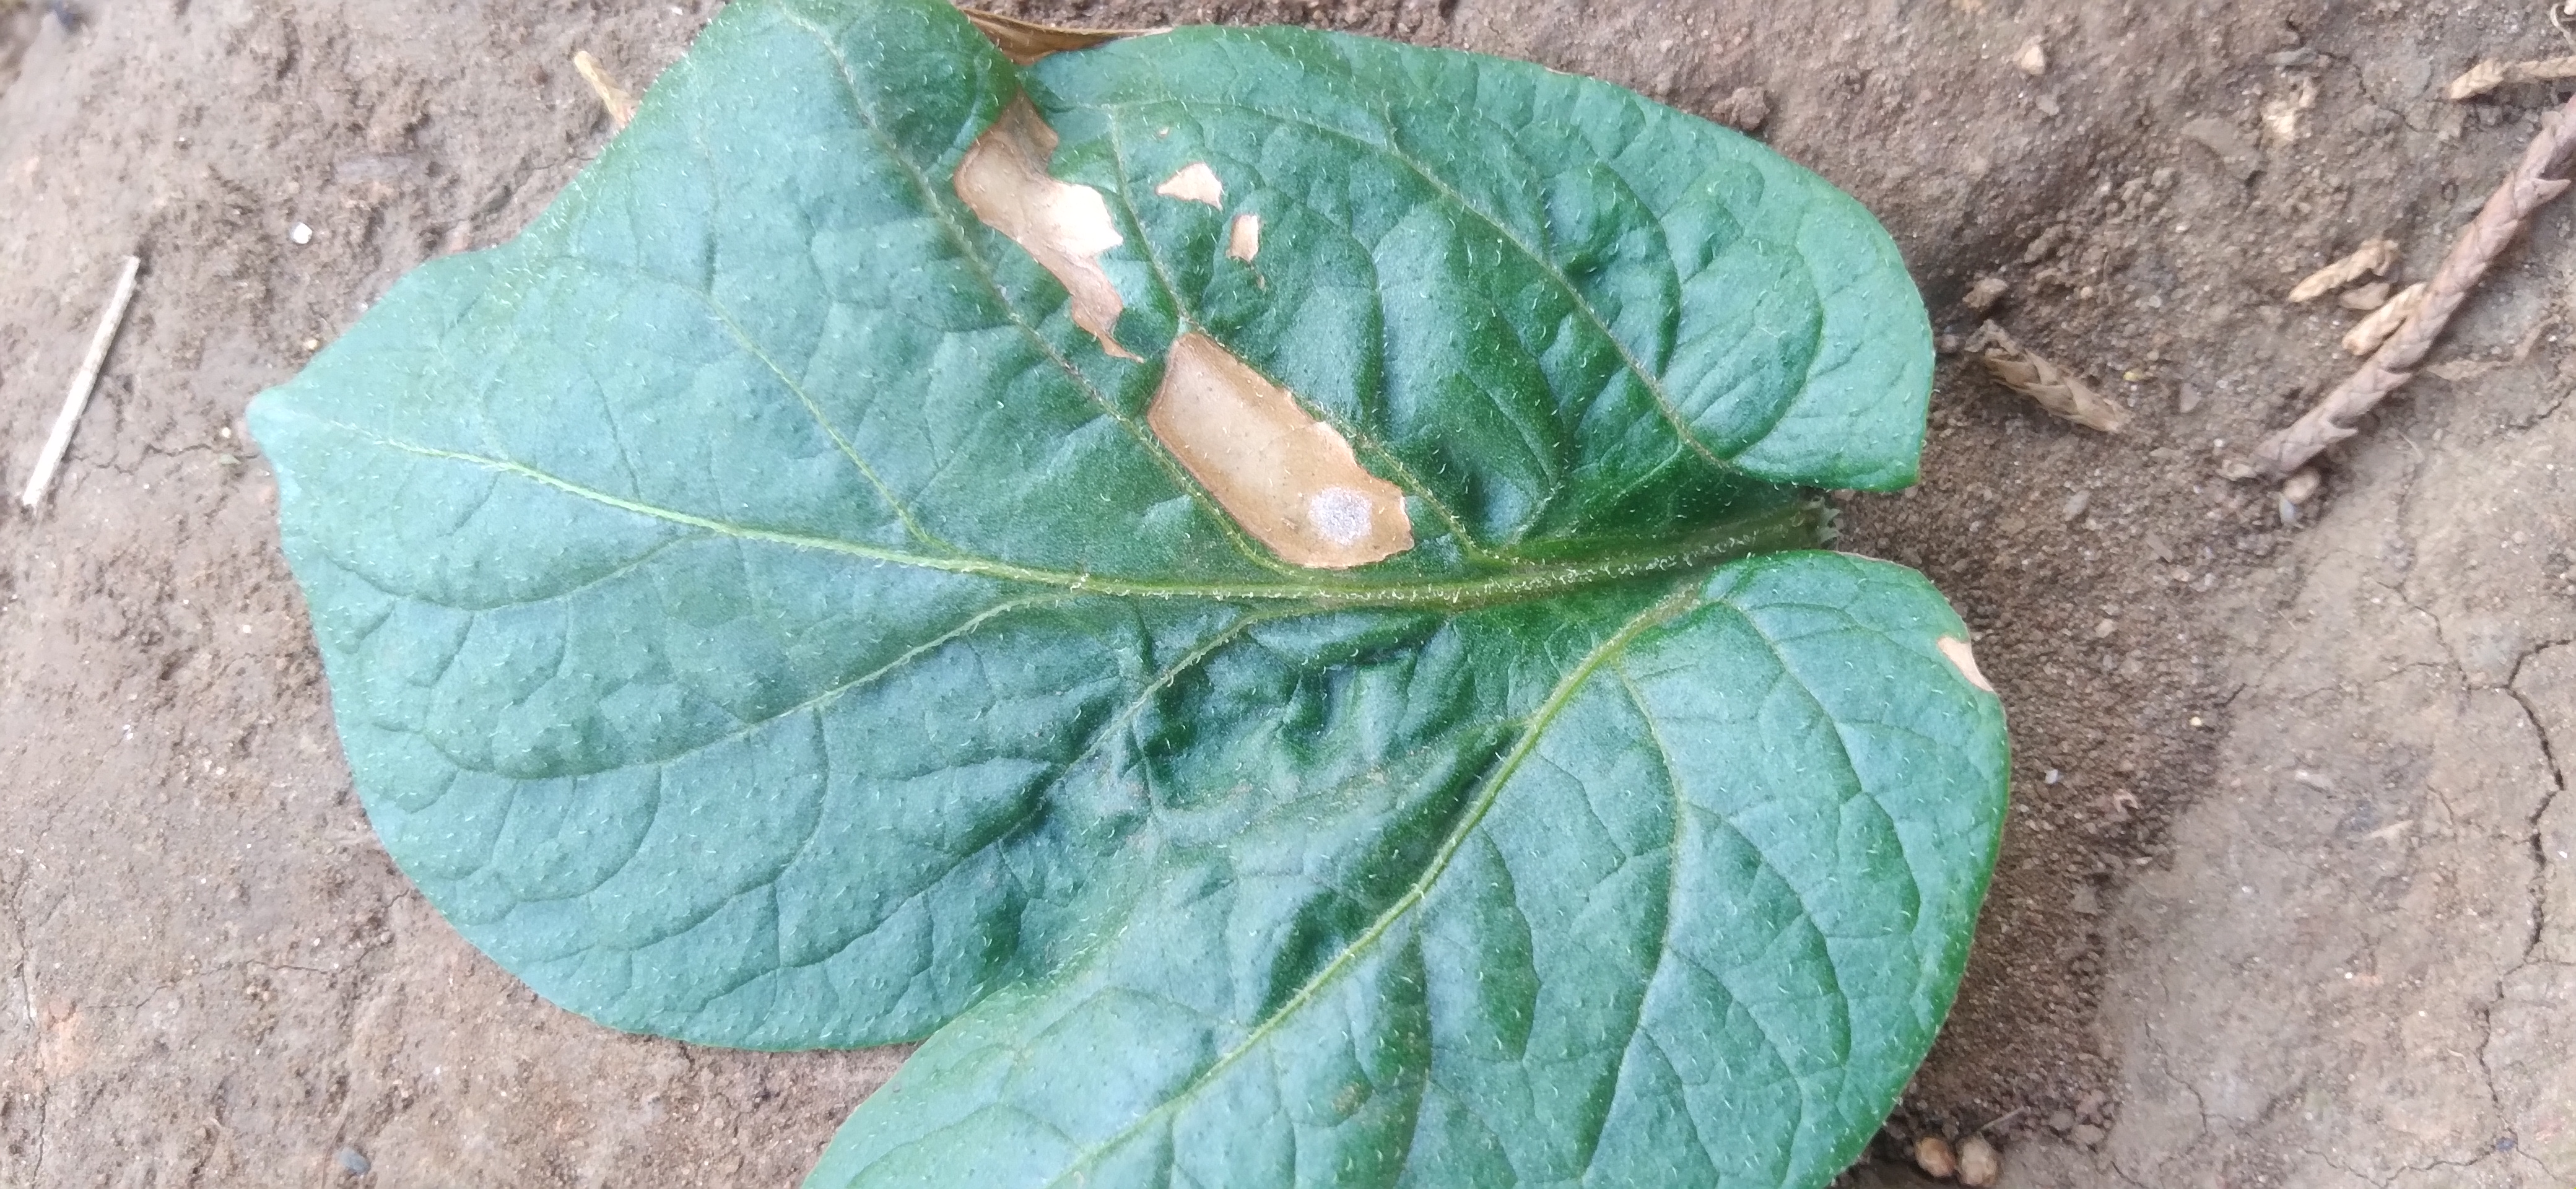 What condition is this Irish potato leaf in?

early blight
